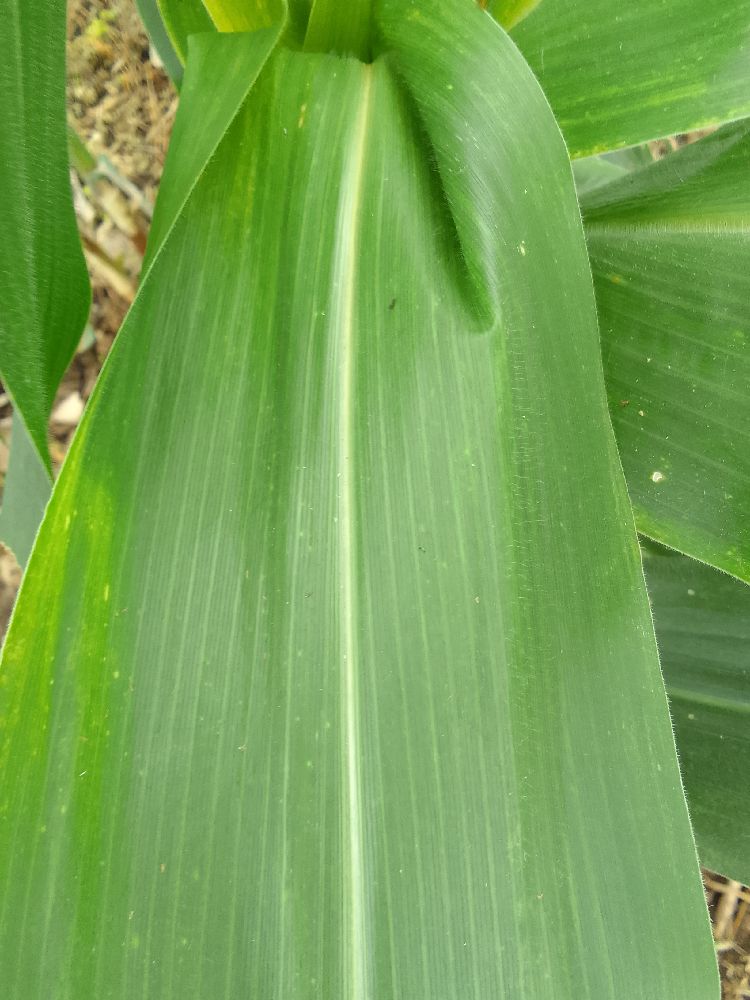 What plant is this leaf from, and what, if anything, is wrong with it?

maize, healthy
